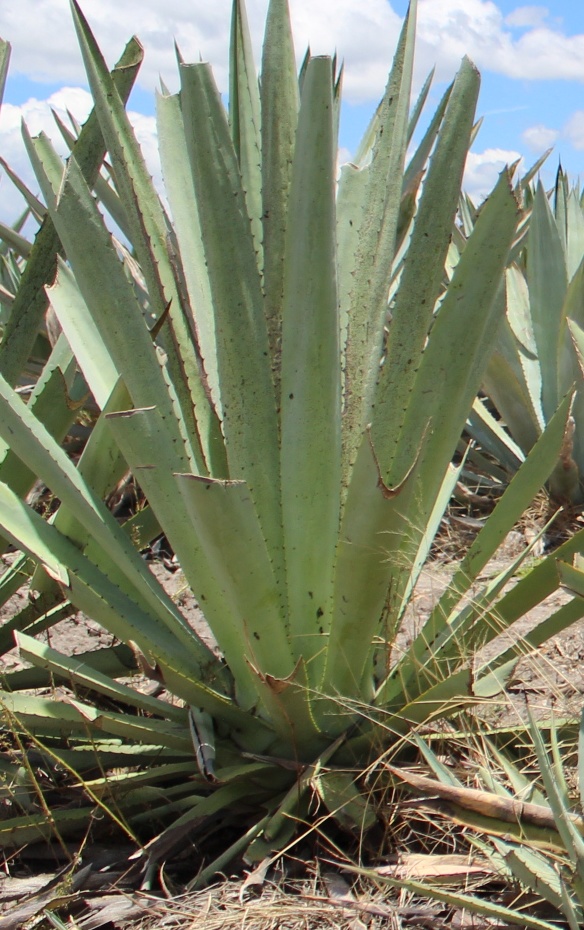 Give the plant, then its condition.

agave, yellow
